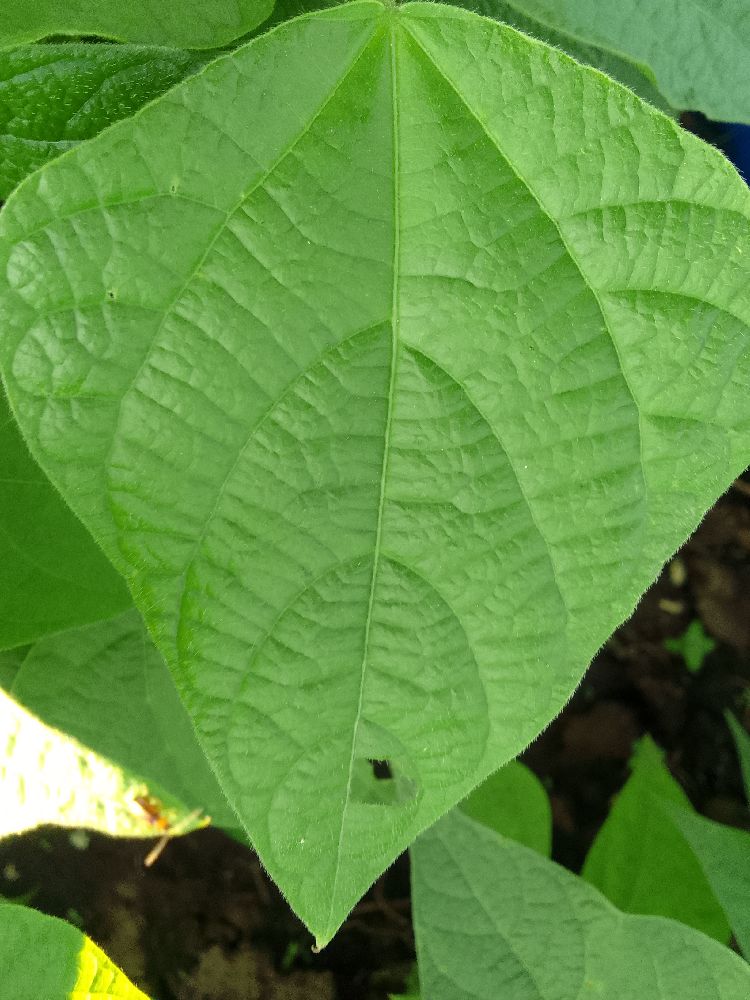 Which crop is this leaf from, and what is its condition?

common bean, healthy
